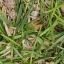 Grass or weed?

grass
